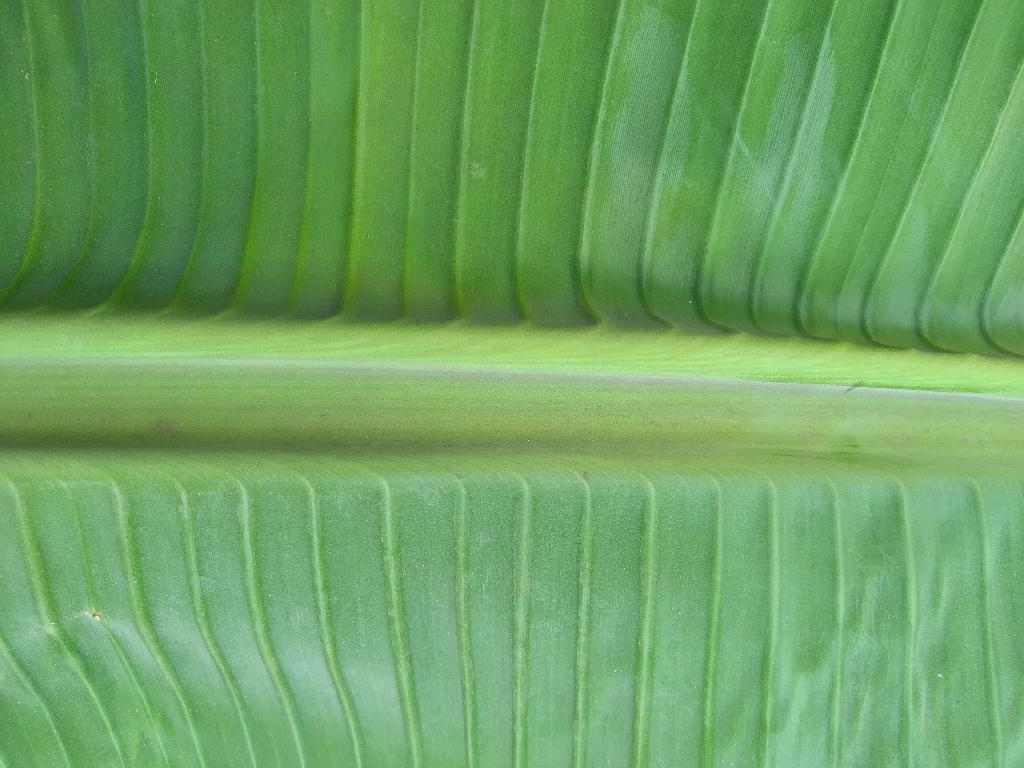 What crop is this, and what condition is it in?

banana, healthy
